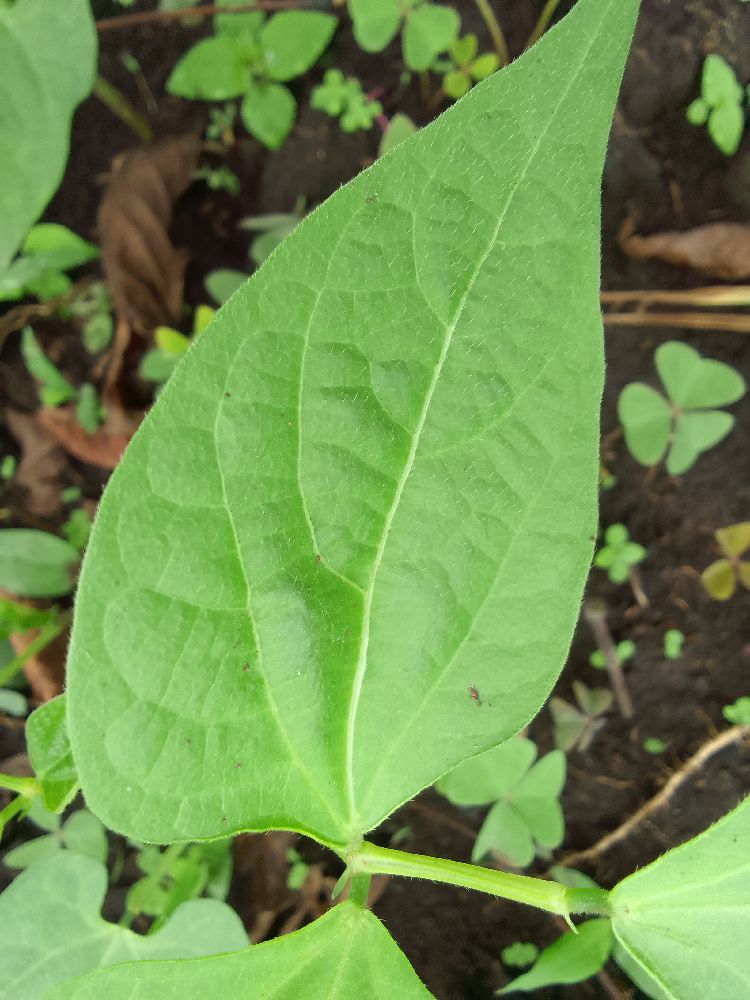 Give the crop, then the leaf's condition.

common bean, healthy
